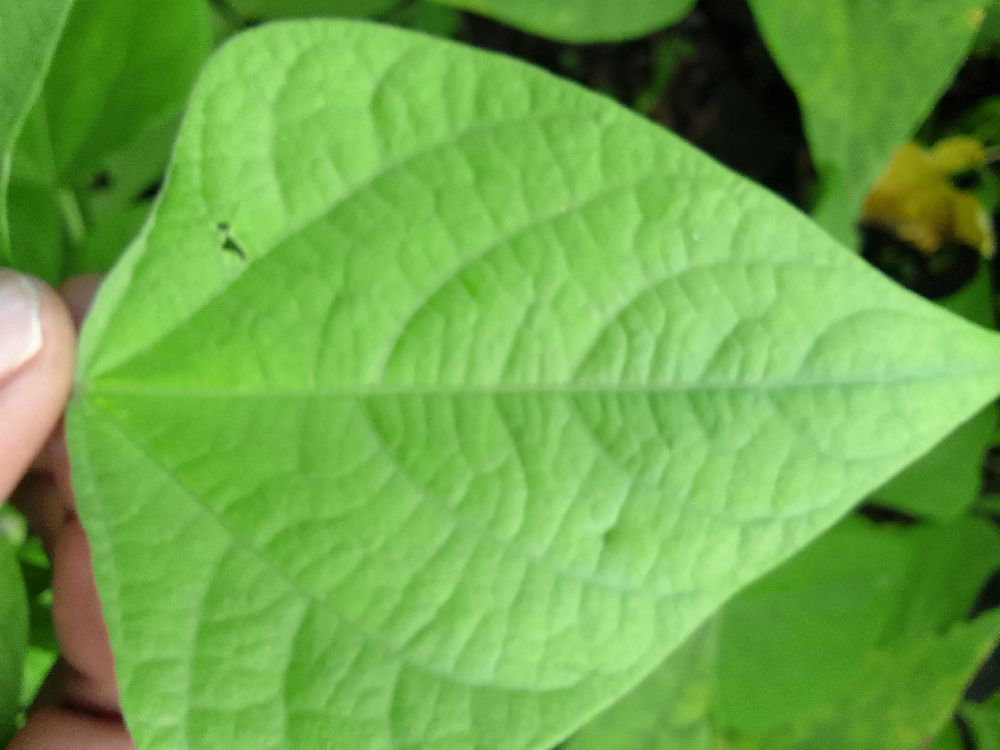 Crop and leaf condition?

common bean, healthy
